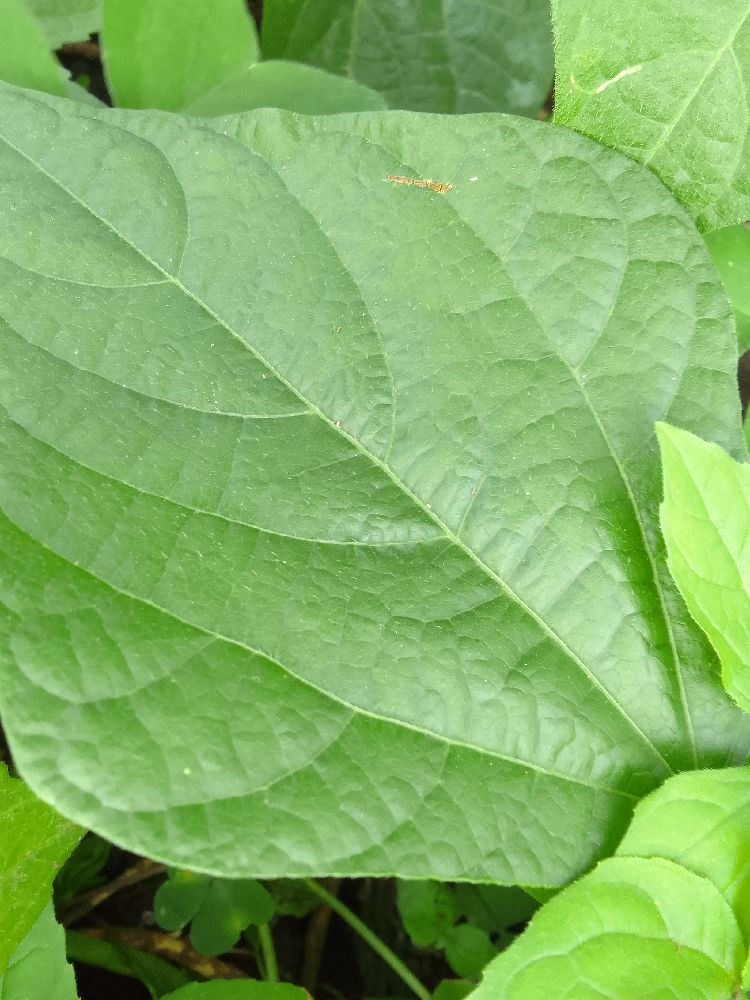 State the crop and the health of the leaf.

common bean, healthy
